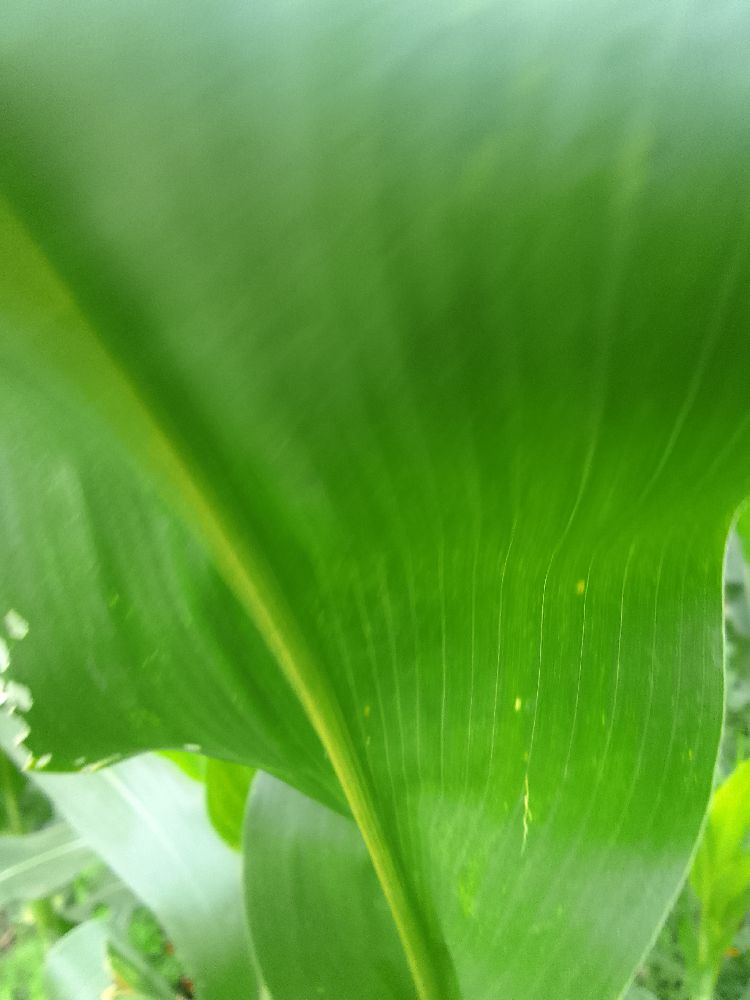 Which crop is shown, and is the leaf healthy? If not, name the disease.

maize, healthy
